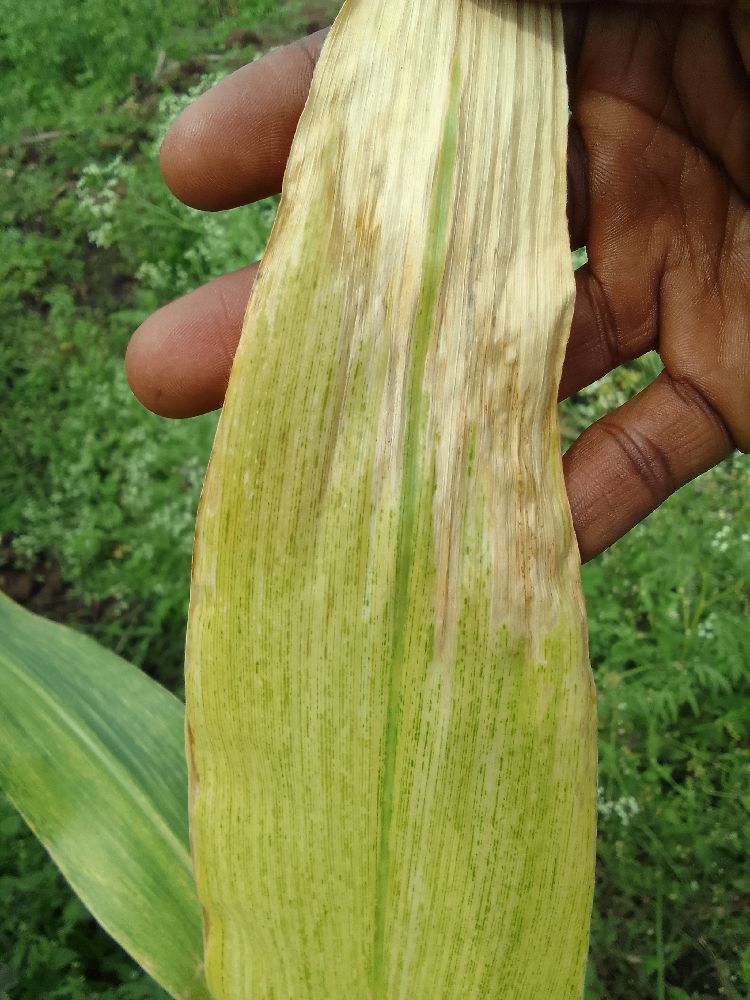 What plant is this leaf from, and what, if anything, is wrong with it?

maize, maize lethal necrosis
